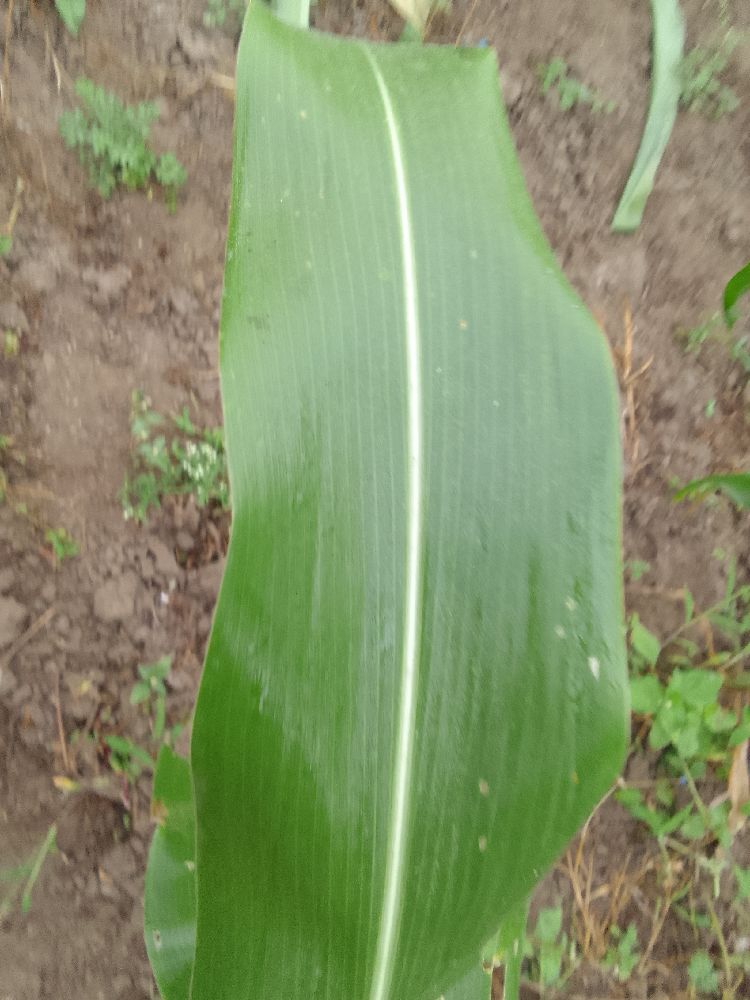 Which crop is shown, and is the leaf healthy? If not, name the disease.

maize, healthy
